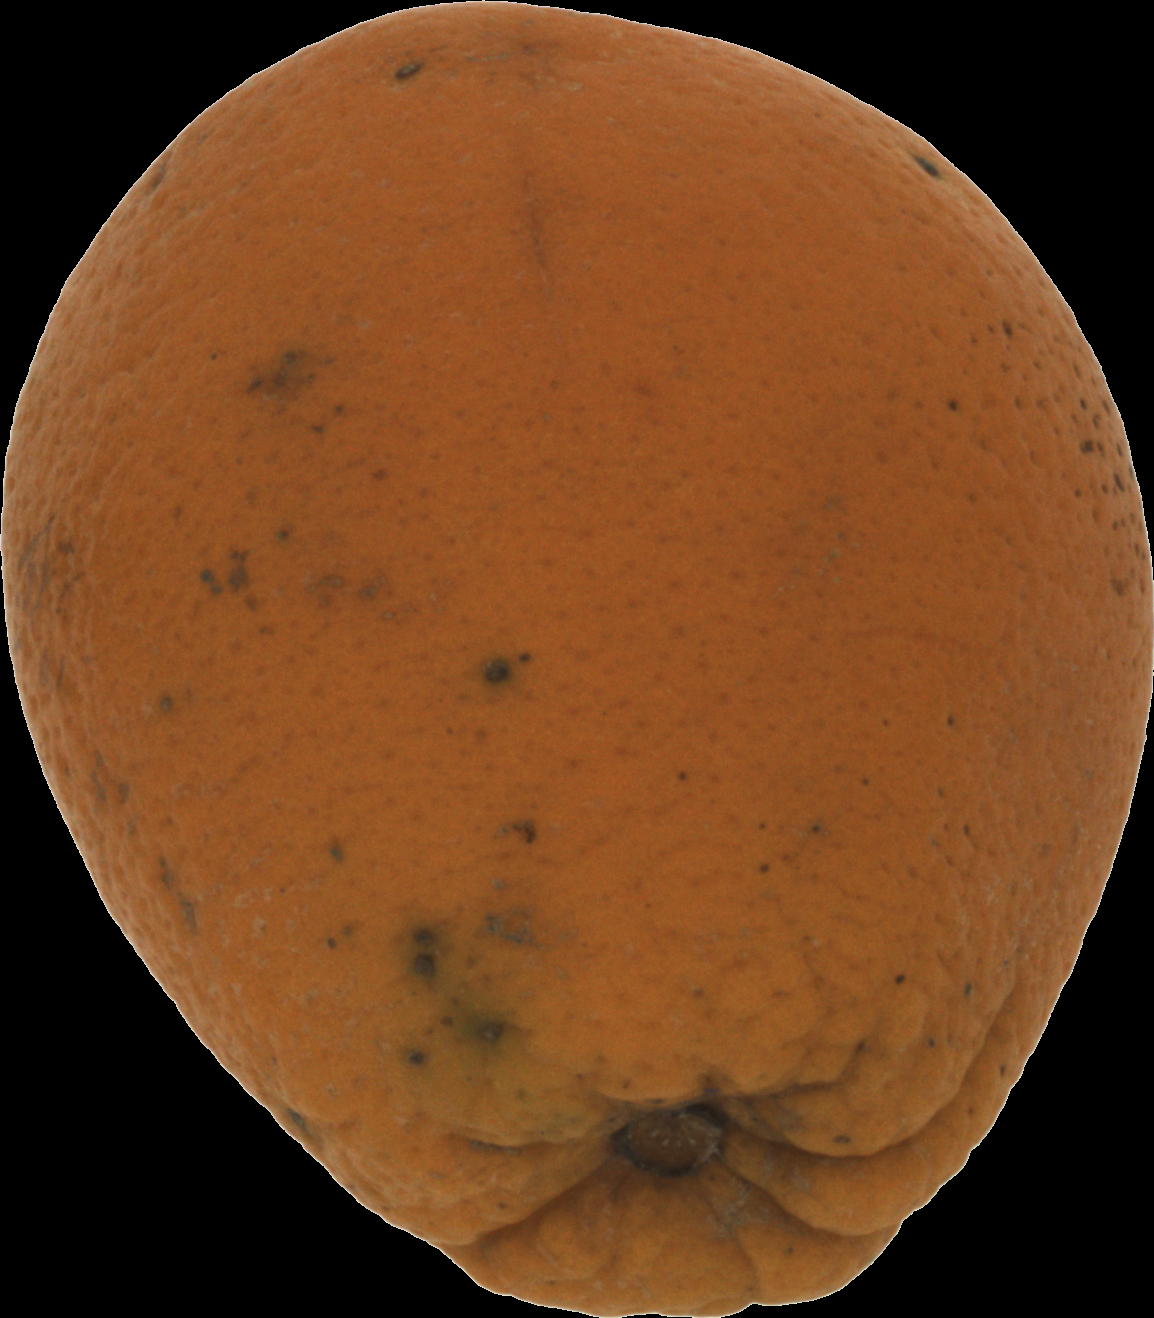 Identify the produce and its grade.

orange, bad
